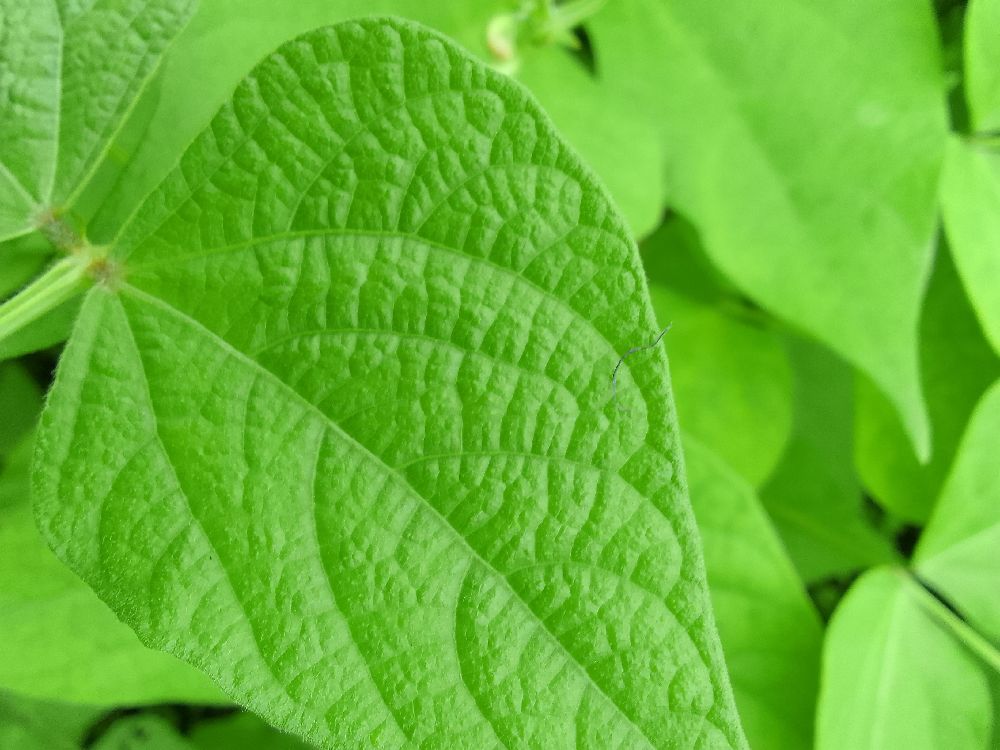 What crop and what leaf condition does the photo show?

common bean, healthy
